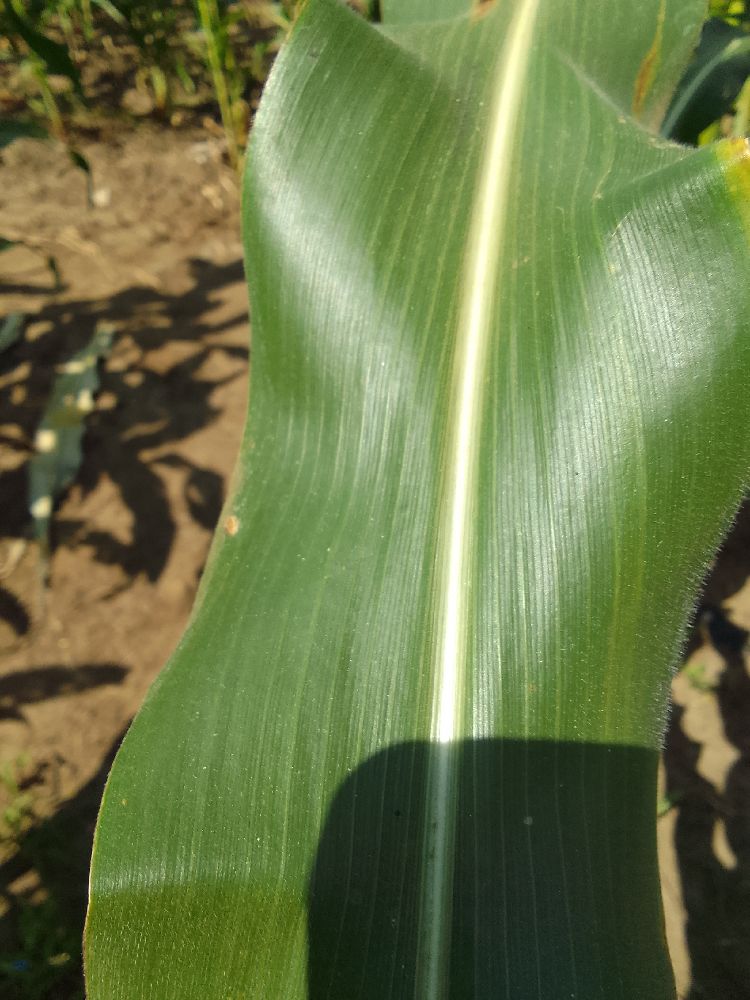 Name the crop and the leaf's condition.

maize, healthy
